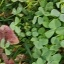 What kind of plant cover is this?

unstructured weed
